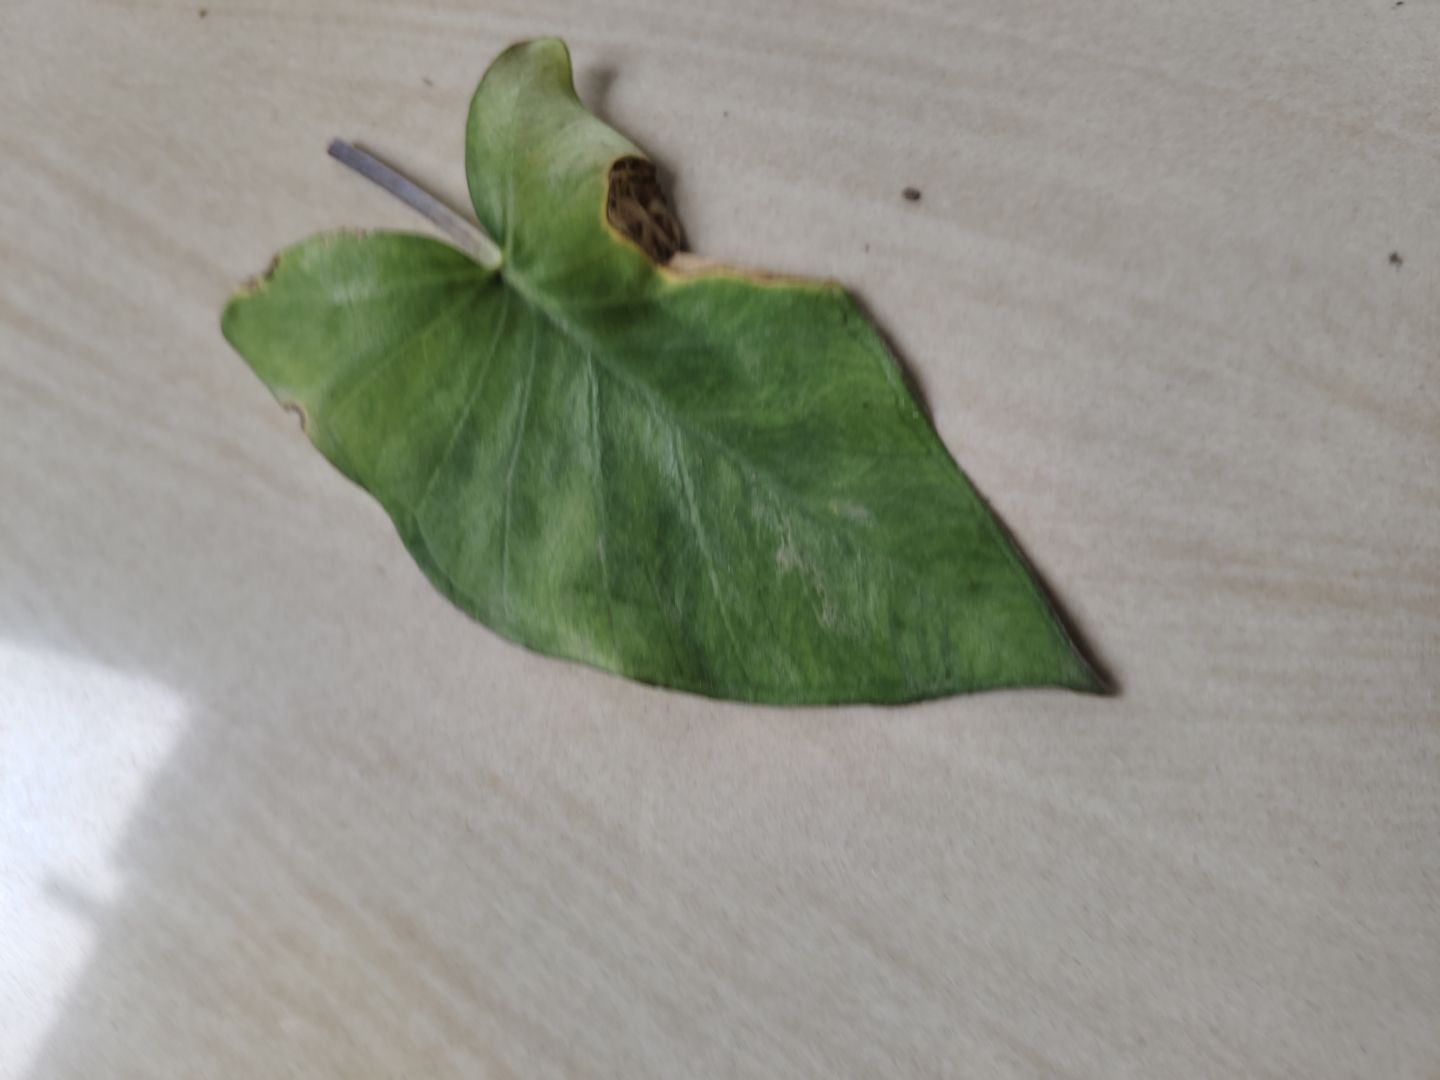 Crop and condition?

taro, leaf blight
